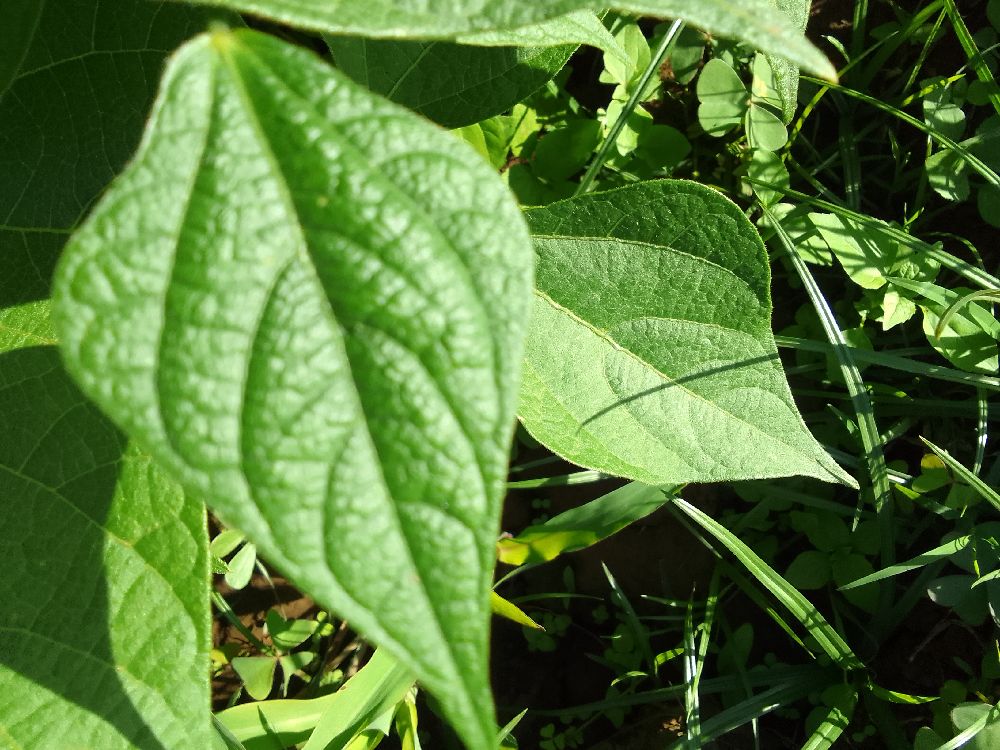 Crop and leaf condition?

common bean, healthy
